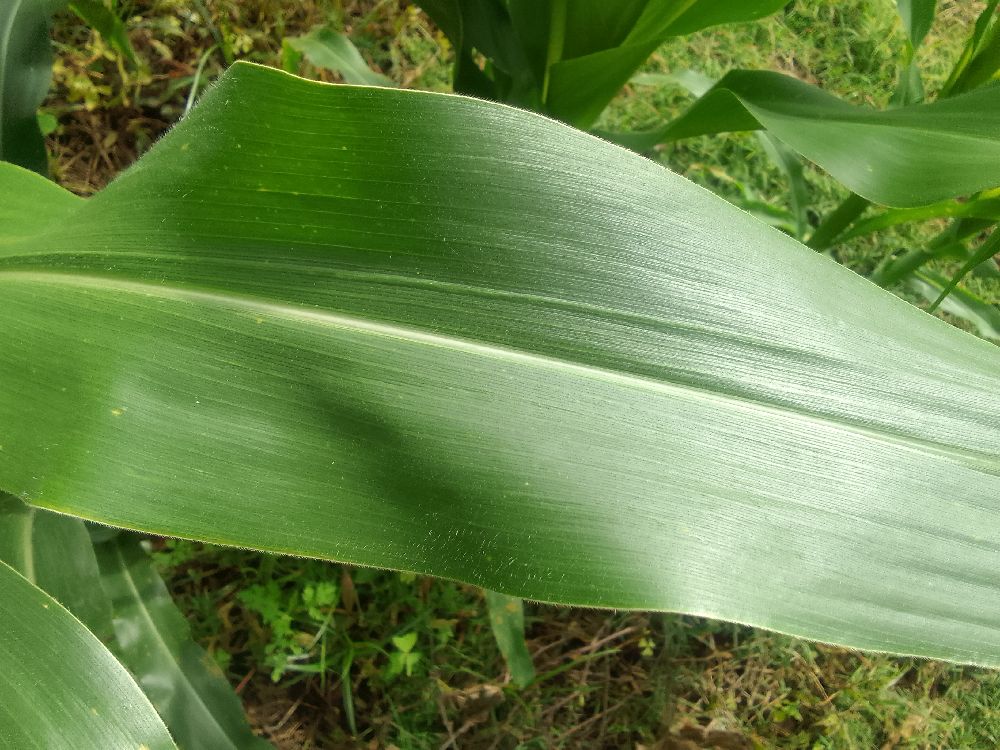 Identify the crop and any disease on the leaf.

maize, healthy
